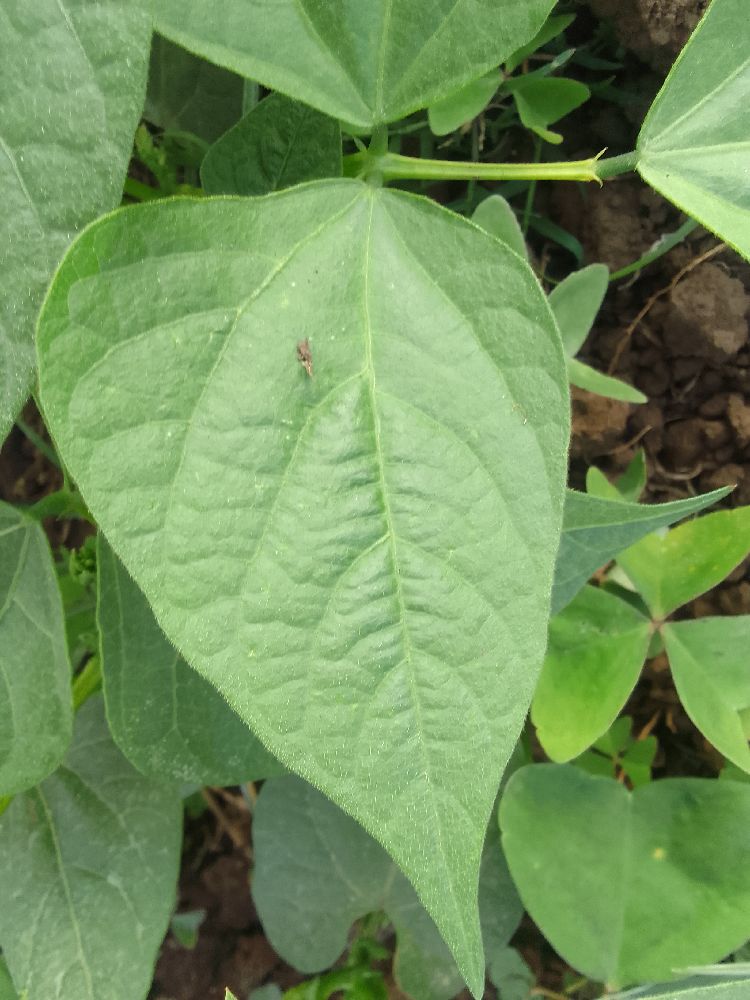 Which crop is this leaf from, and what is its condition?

common bean, healthy
